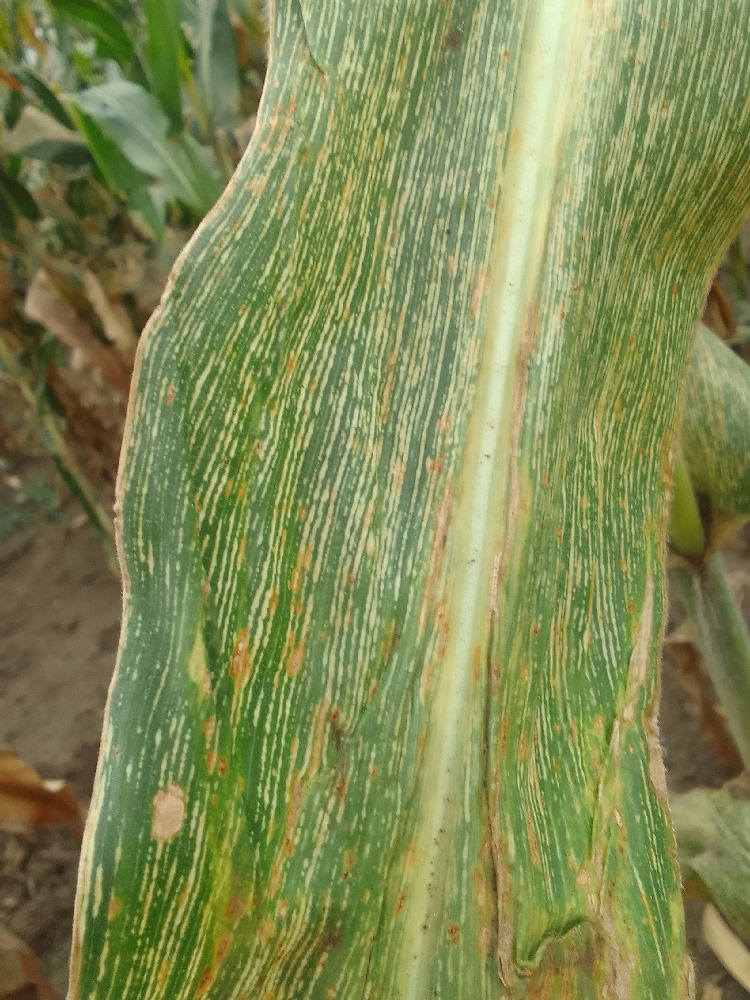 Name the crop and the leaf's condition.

maize, maize streak virus
